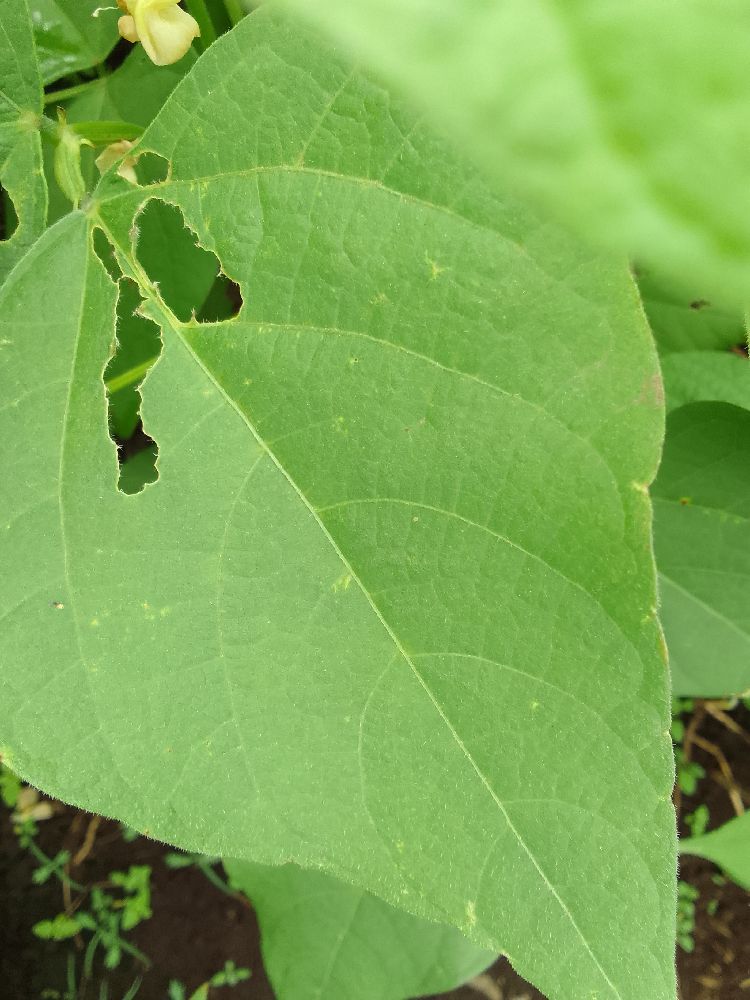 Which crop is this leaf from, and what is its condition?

common bean, healthy
